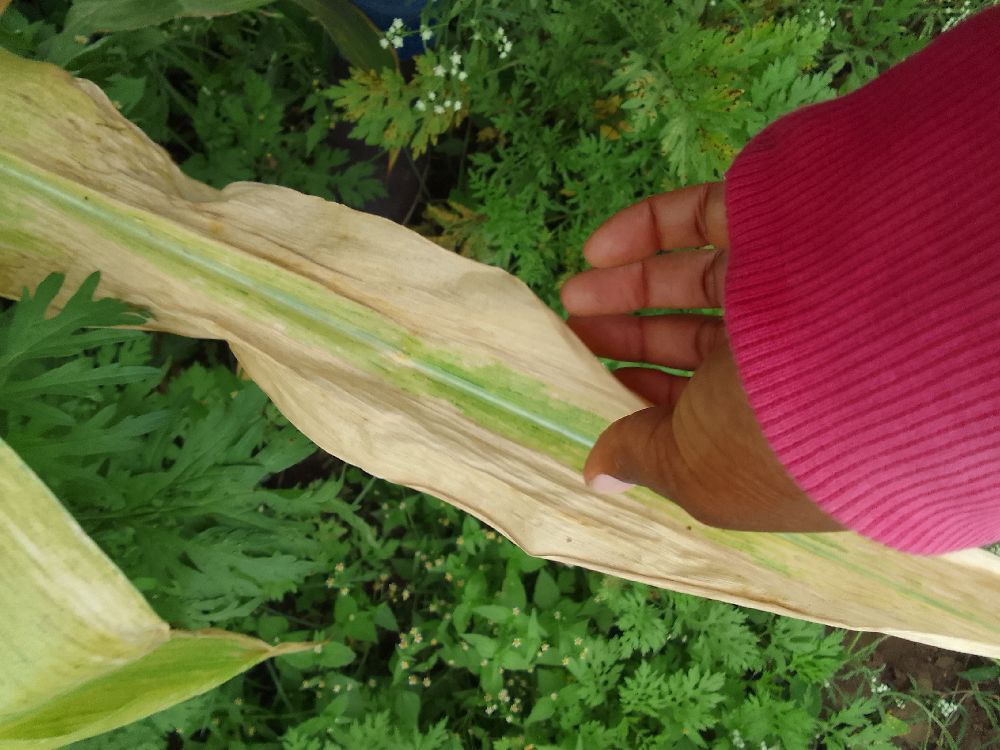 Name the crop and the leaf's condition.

maize, maize lethal necrosis
